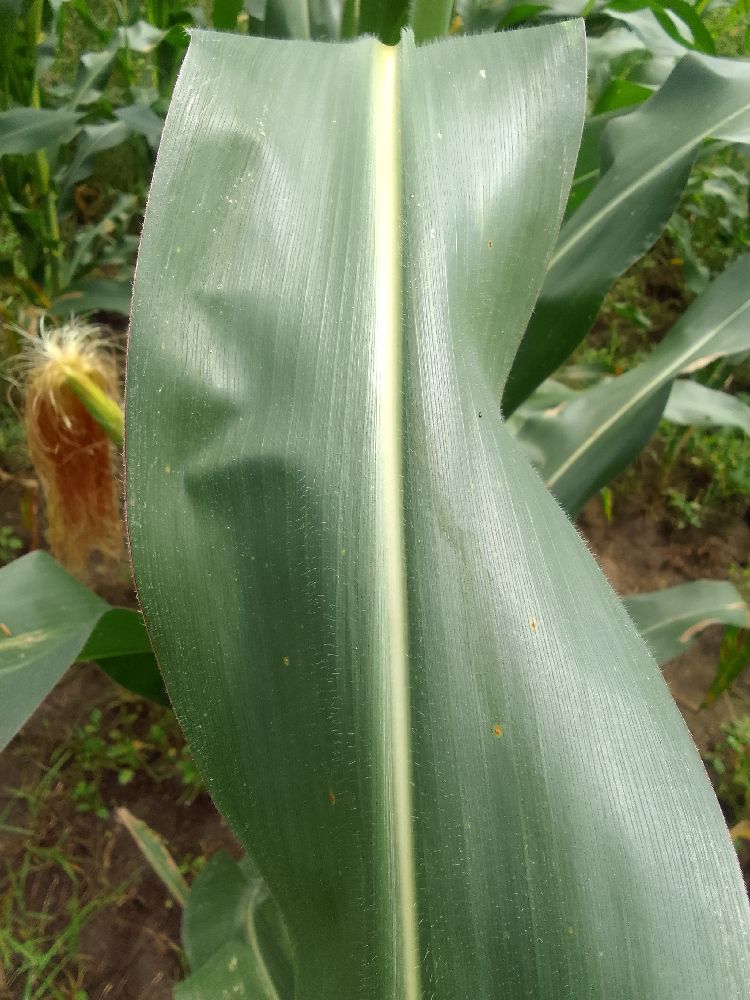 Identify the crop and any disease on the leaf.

maize, healthy
